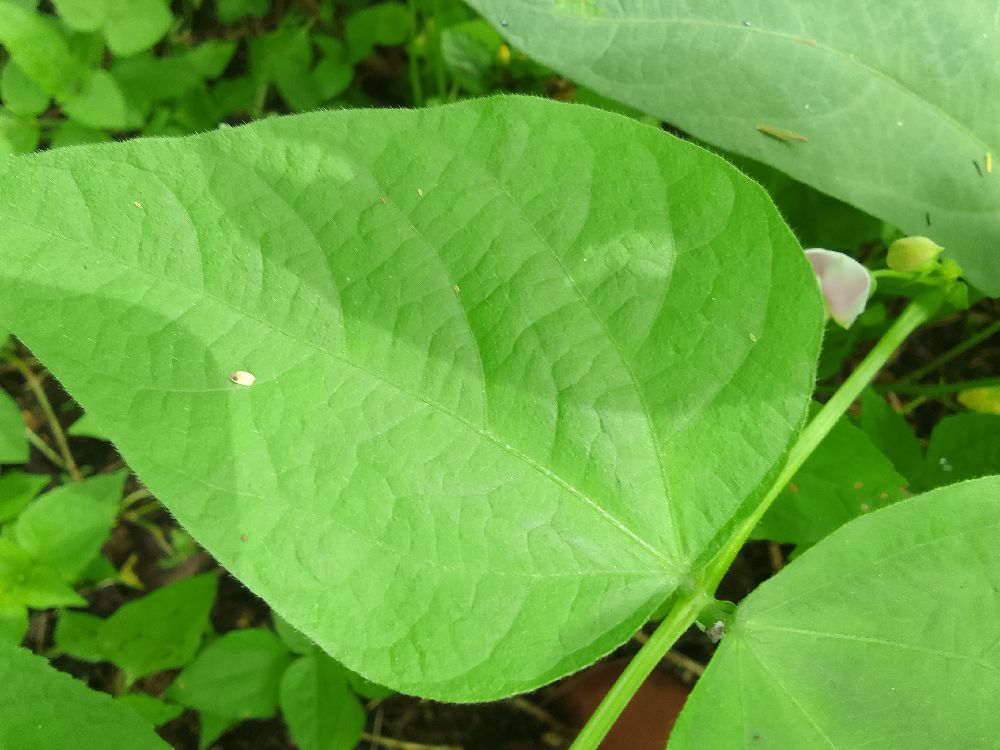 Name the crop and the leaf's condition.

common bean, healthy
